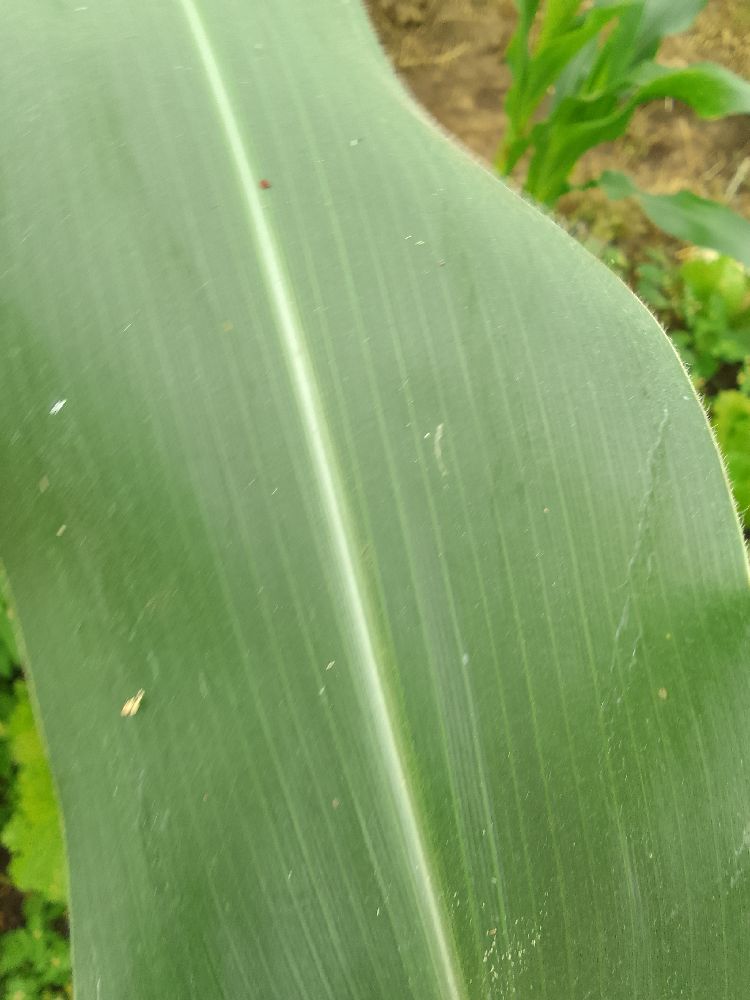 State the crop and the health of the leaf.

maize, healthy
